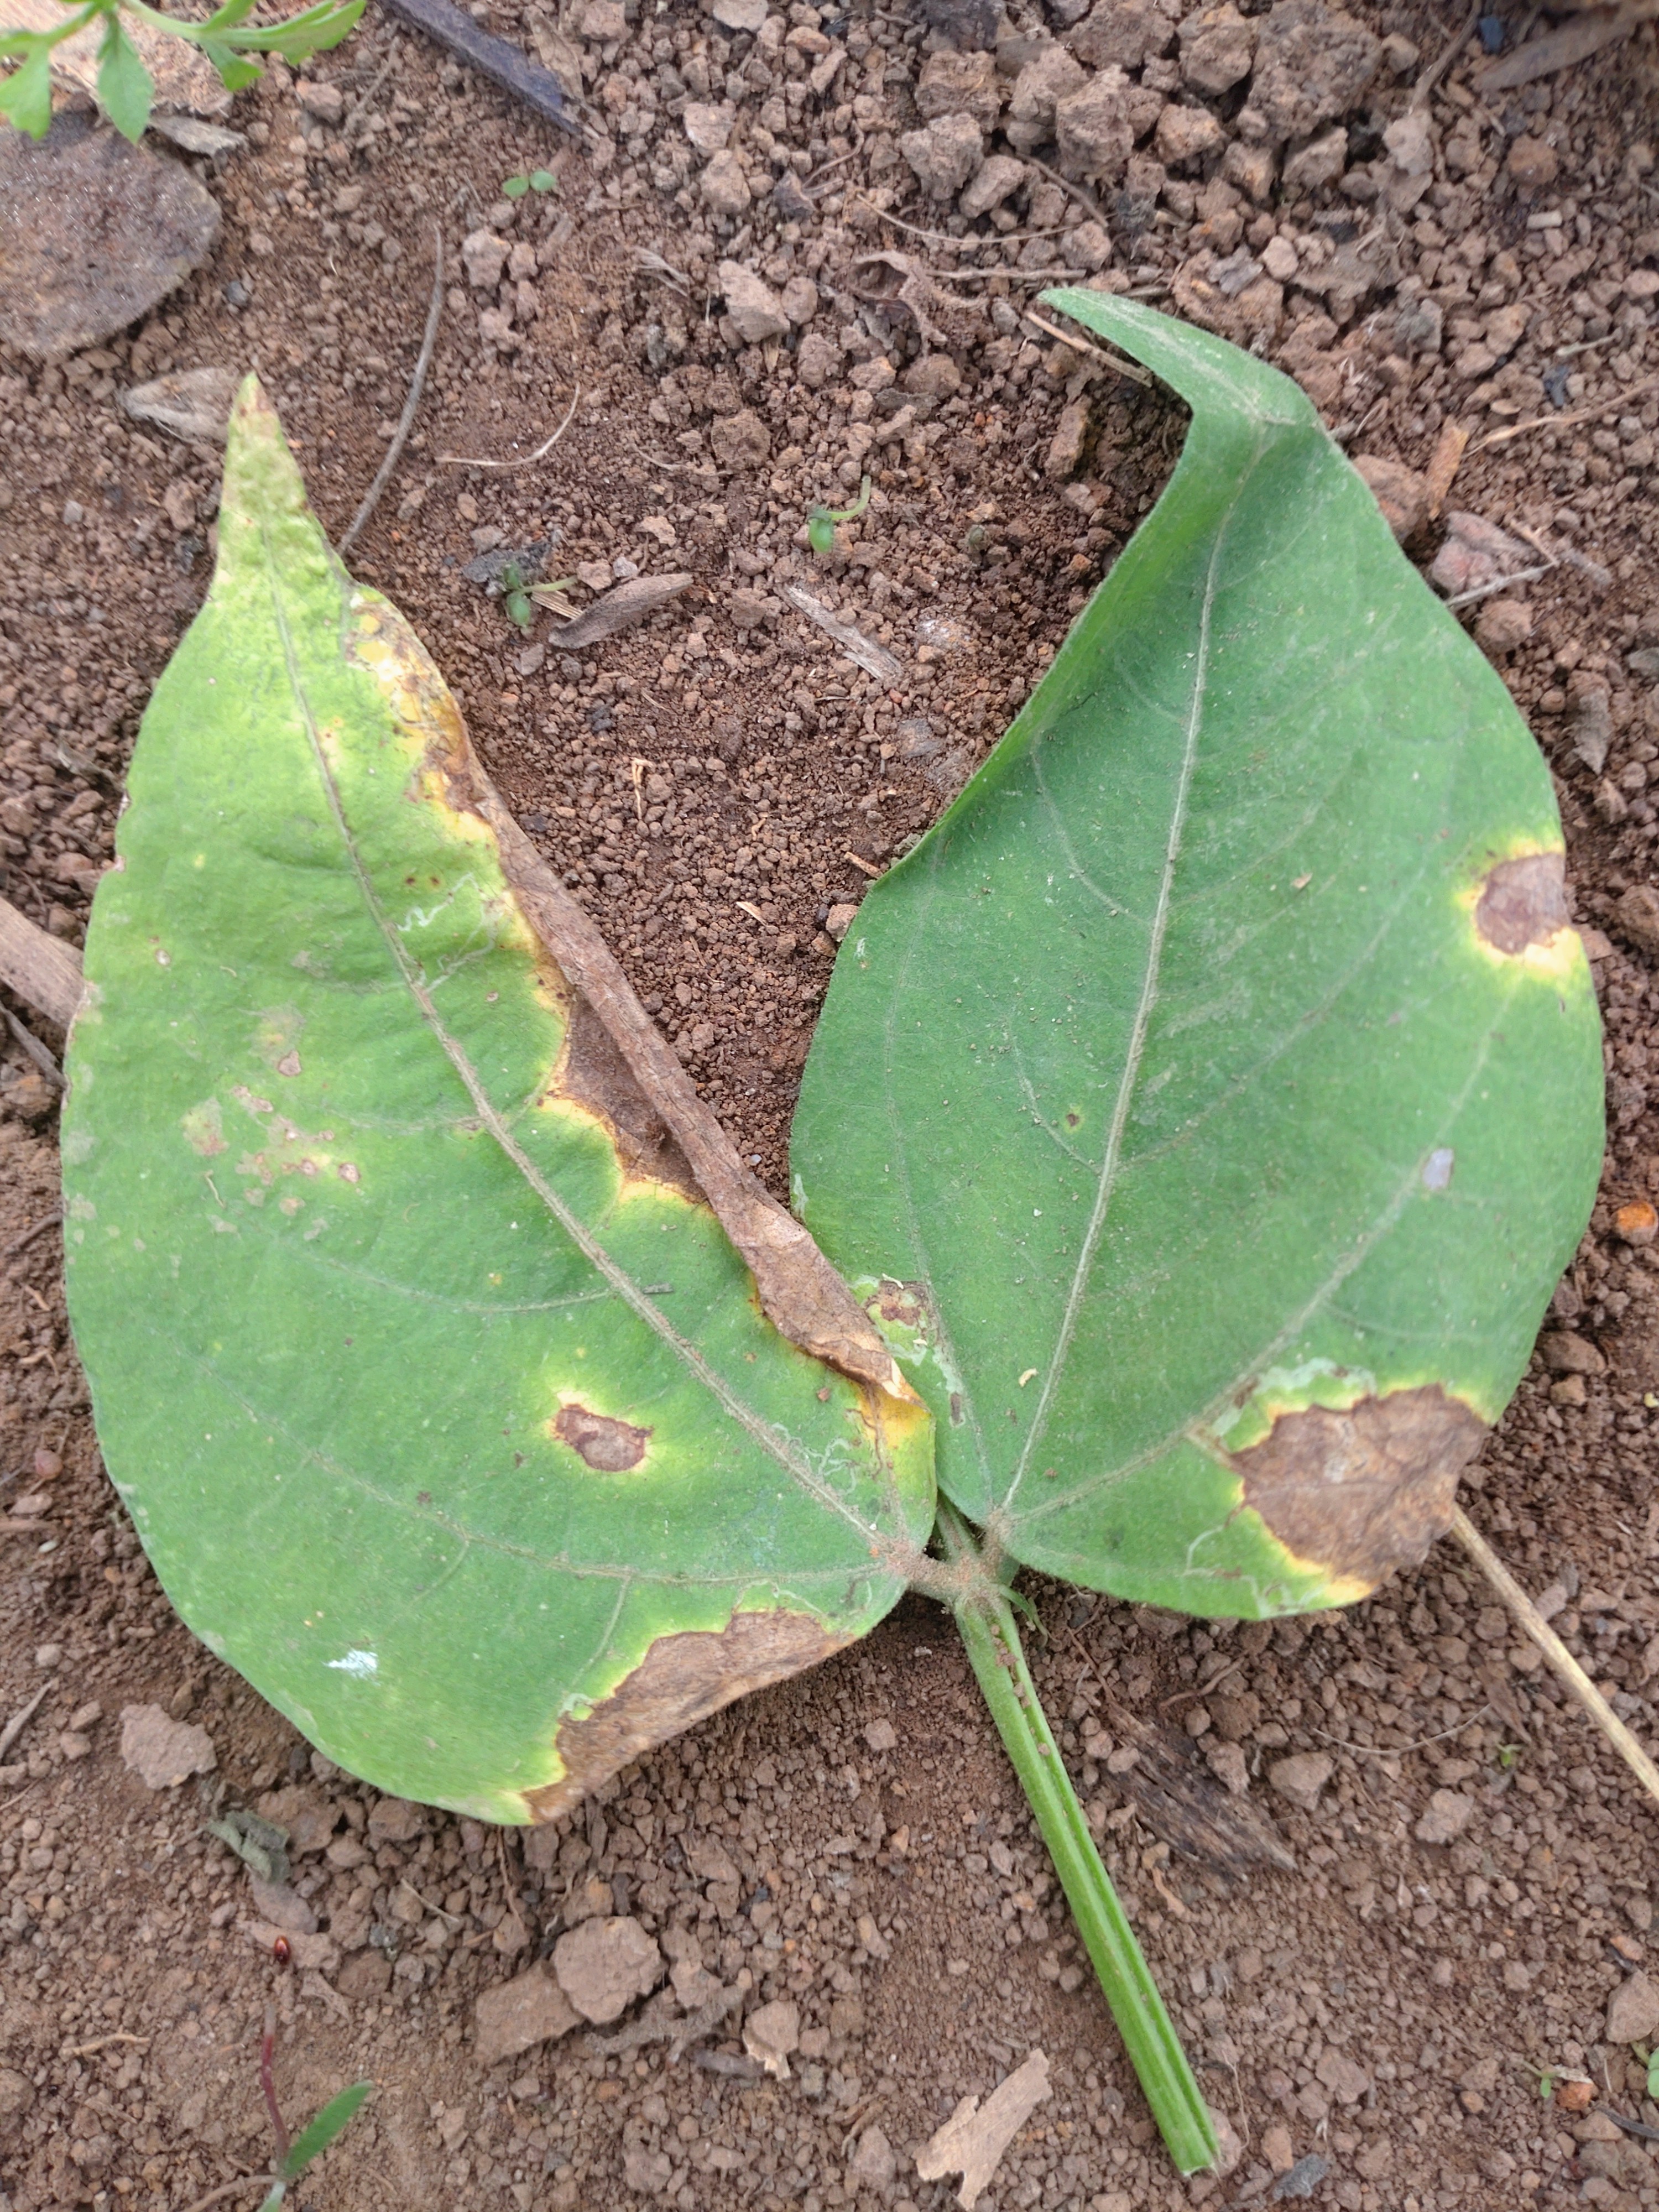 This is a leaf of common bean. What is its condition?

anthracnose
